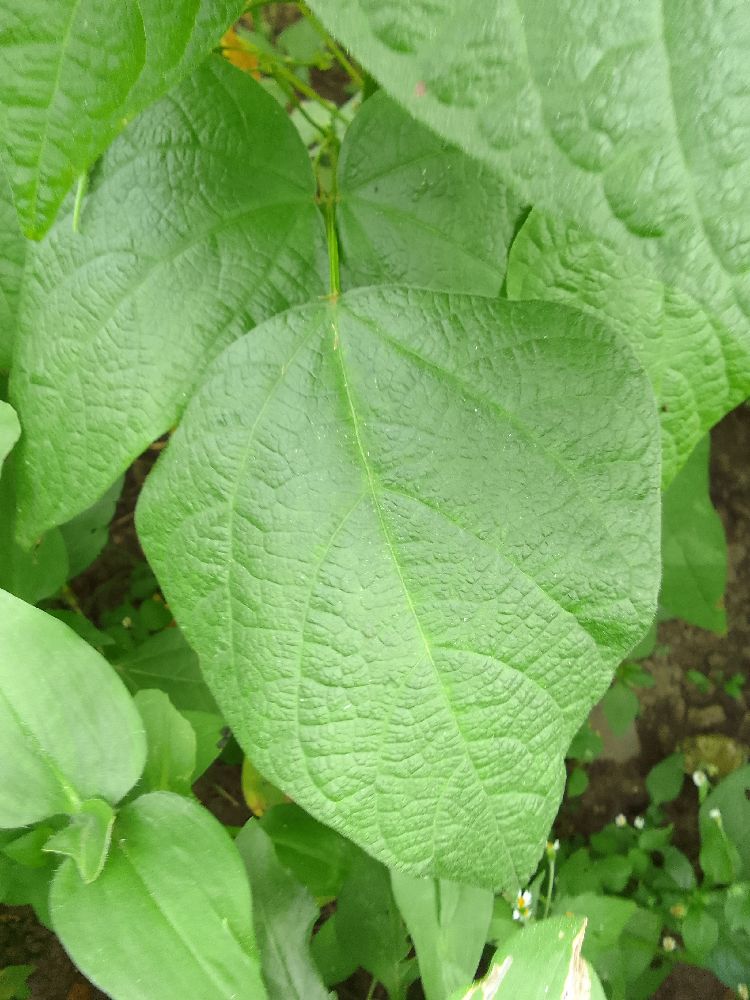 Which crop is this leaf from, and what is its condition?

common bean, healthy
